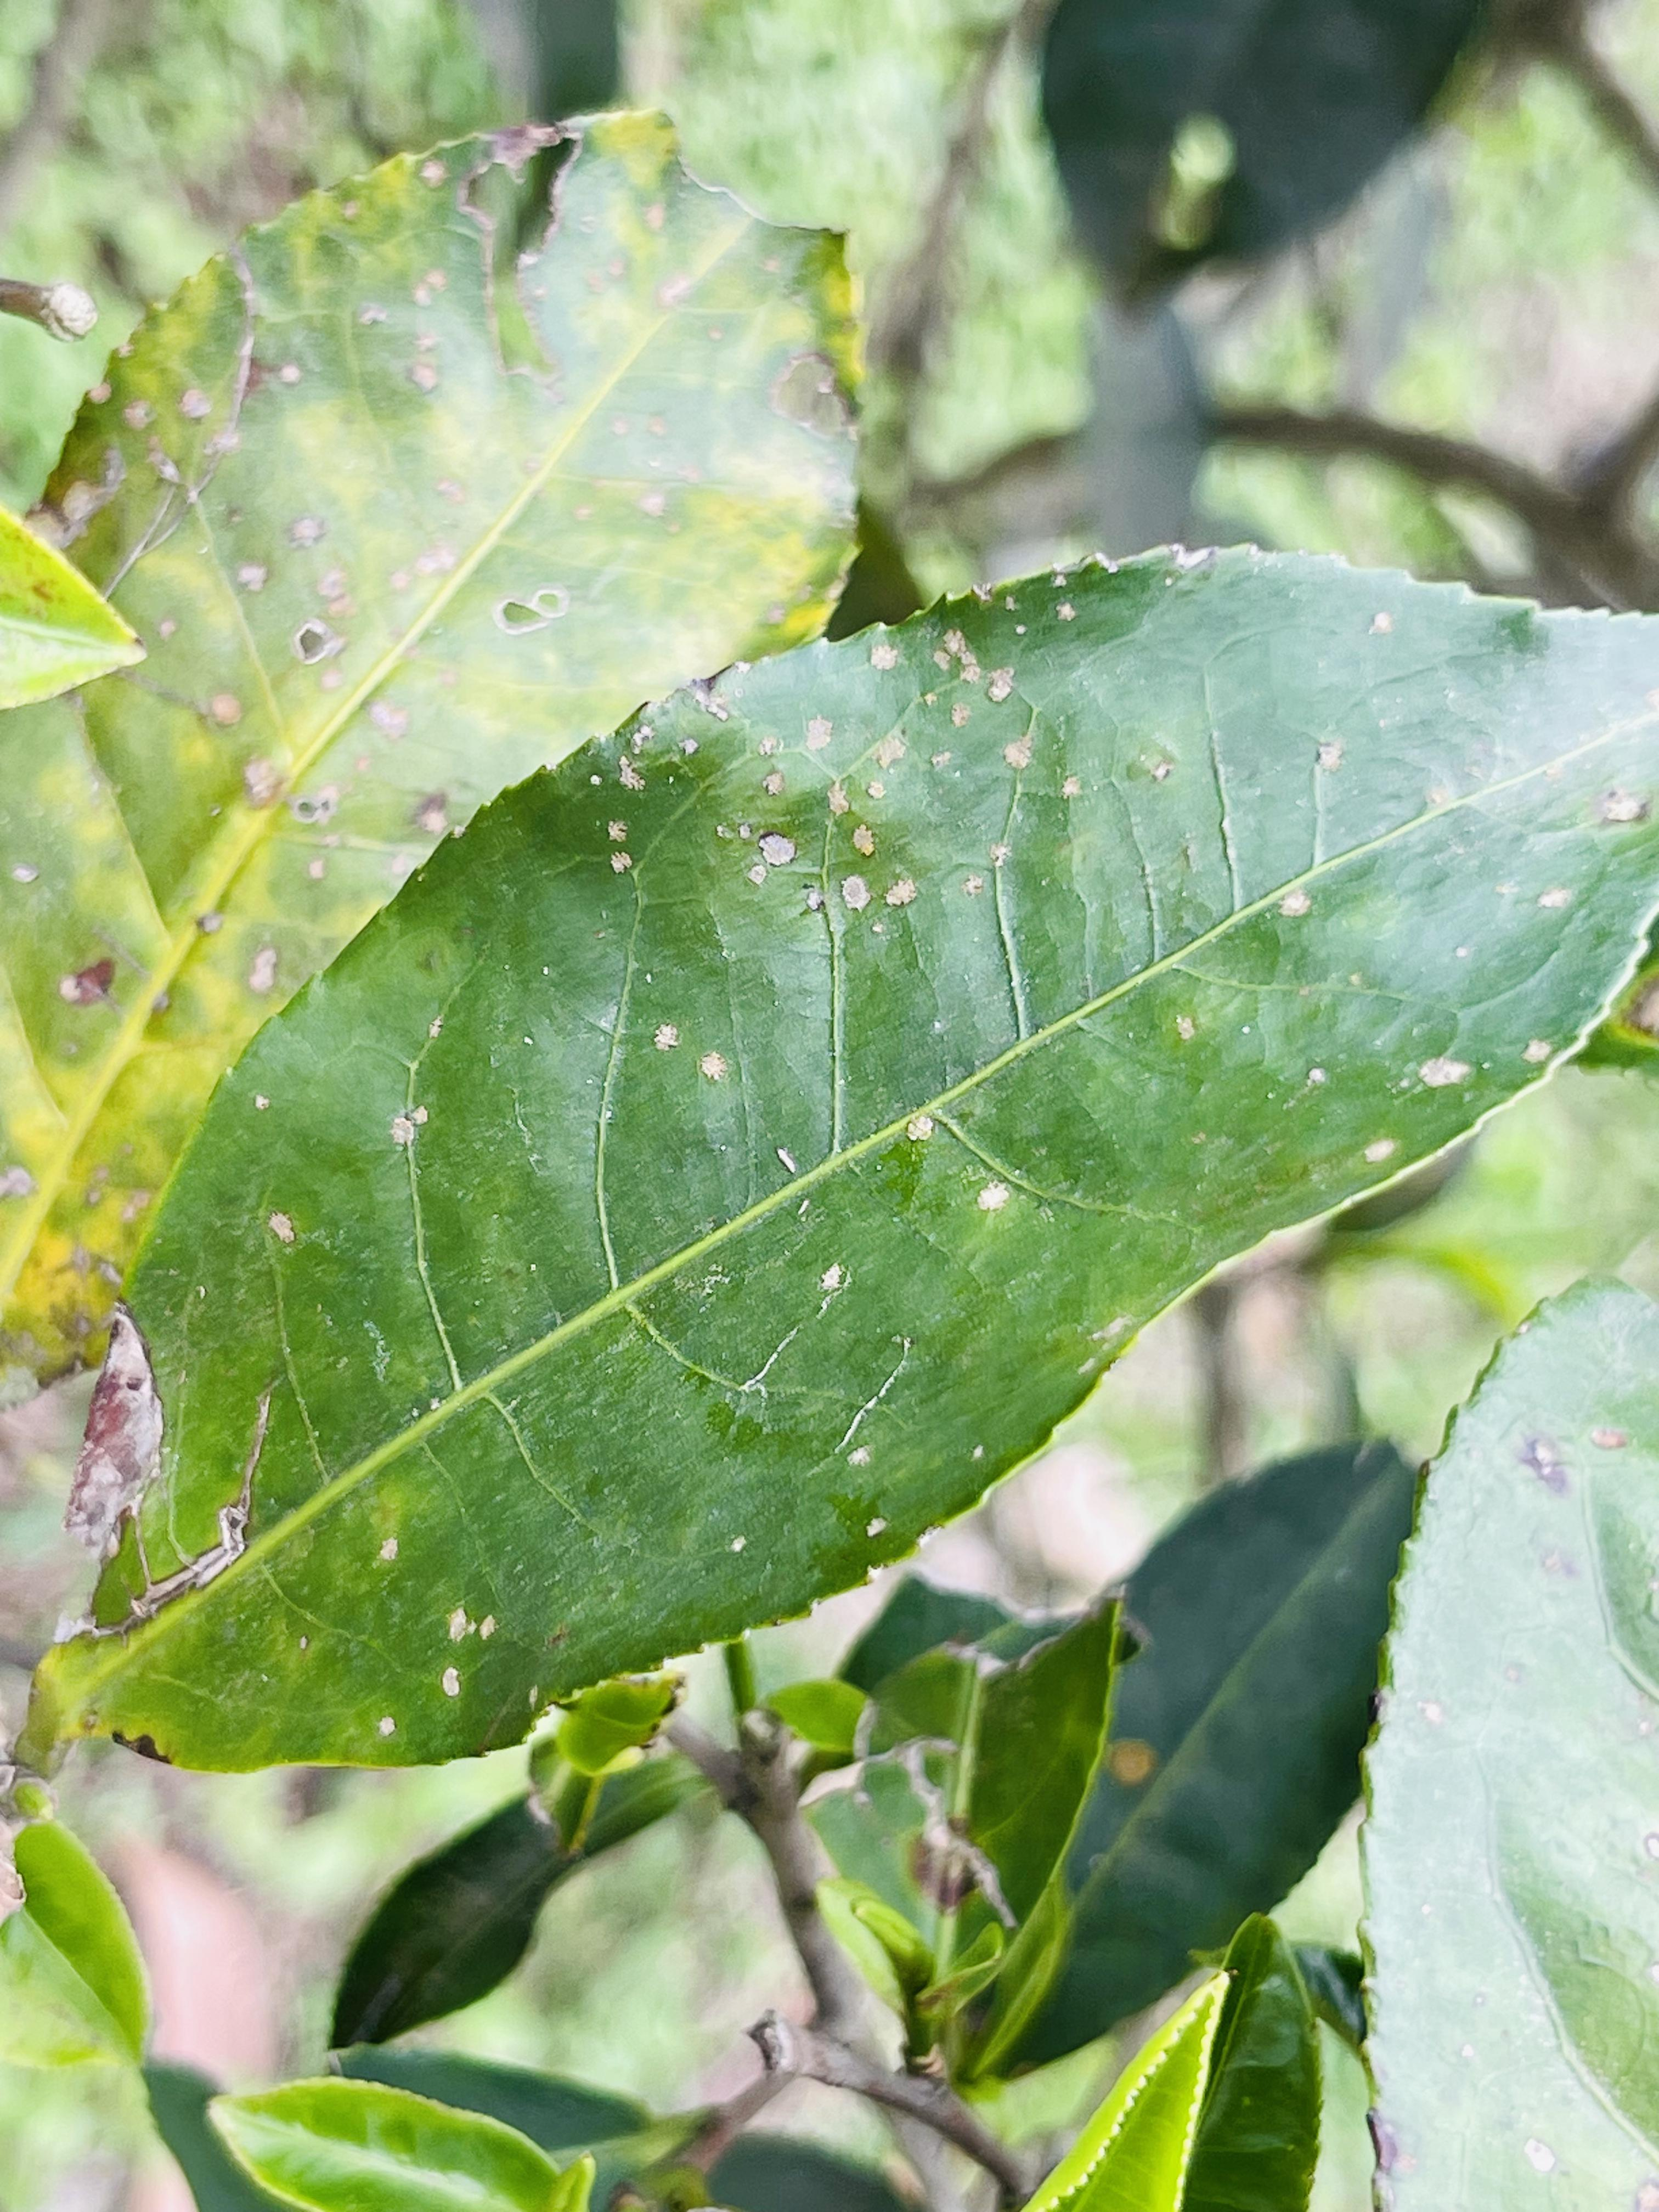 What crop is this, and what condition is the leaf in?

tea, red rust
